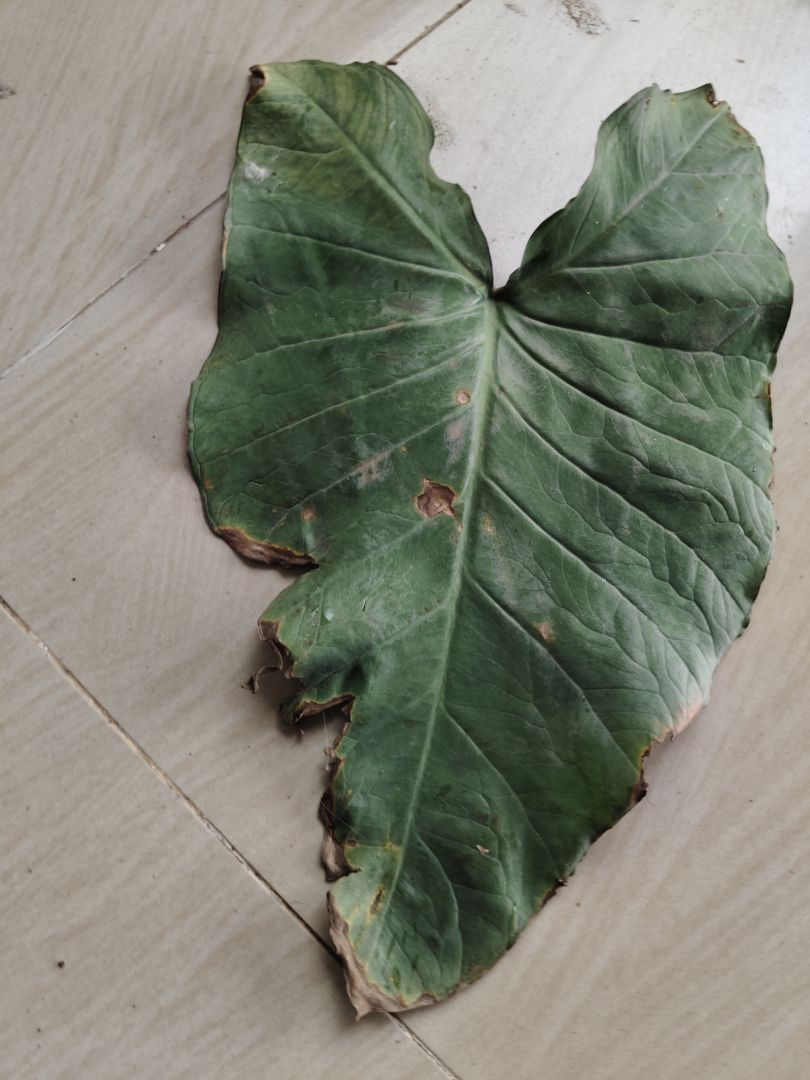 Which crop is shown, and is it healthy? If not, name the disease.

taro, leaf blight
